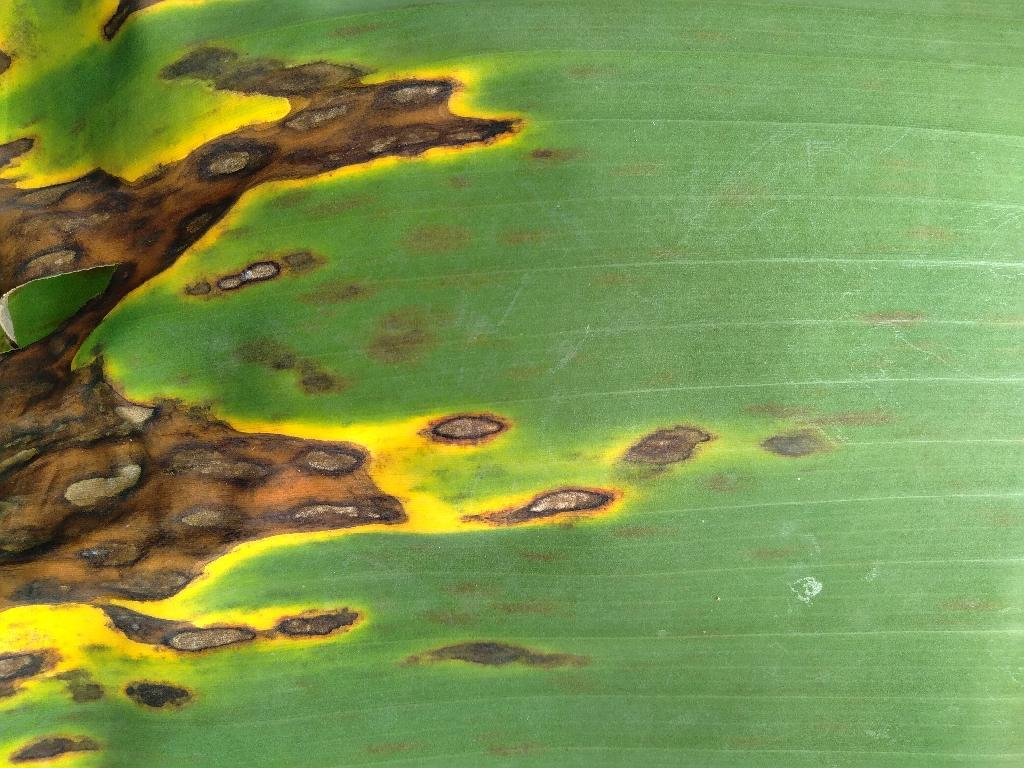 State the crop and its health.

banana, black sigatoka
